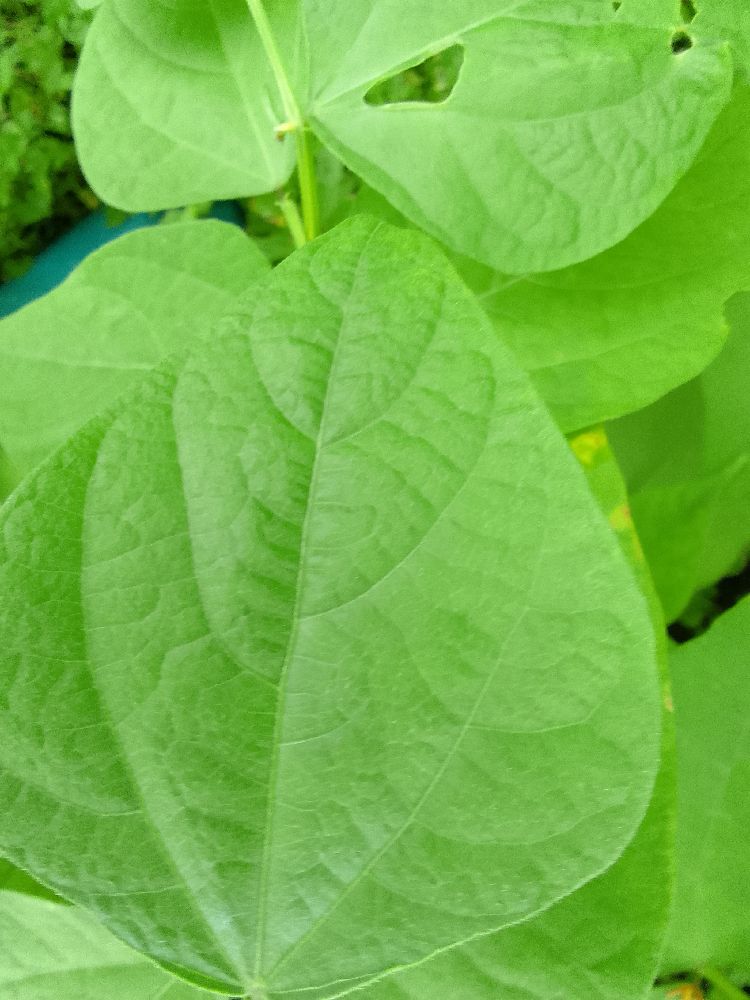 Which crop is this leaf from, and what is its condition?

common bean, healthy
